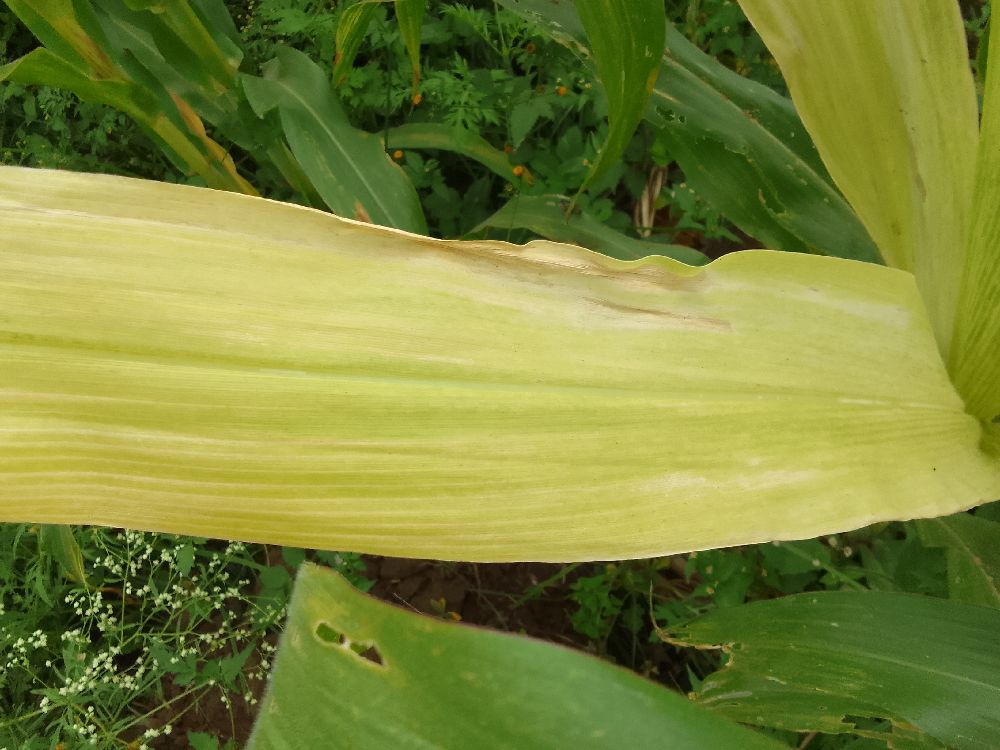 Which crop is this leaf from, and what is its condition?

maize, maize lethal necrosis
